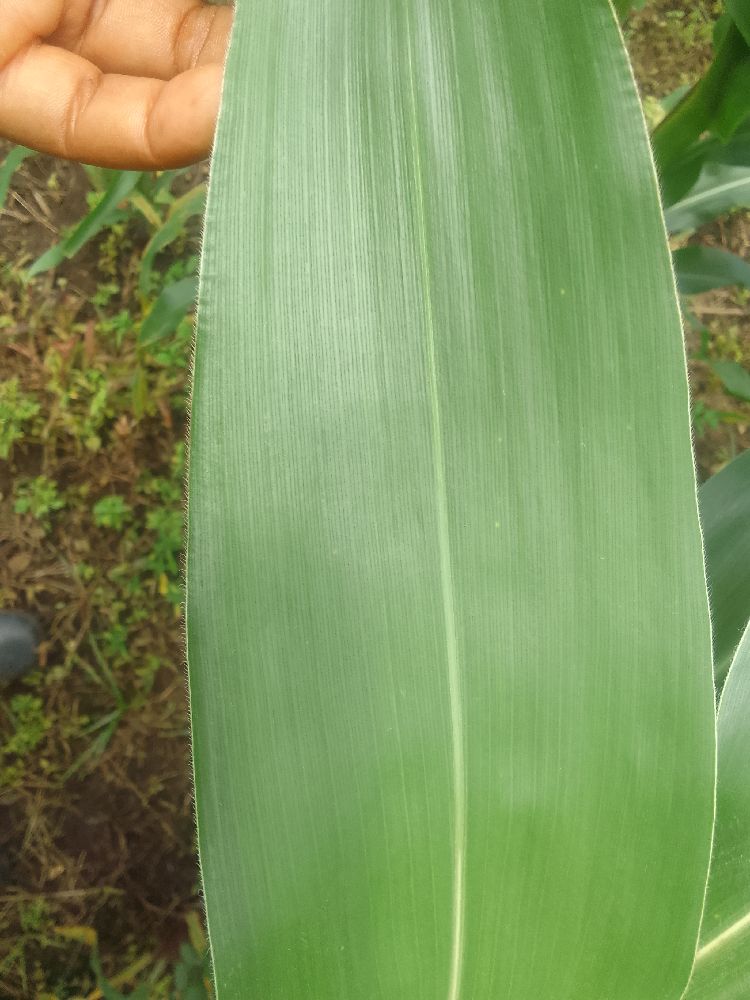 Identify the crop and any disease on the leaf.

maize, healthy
